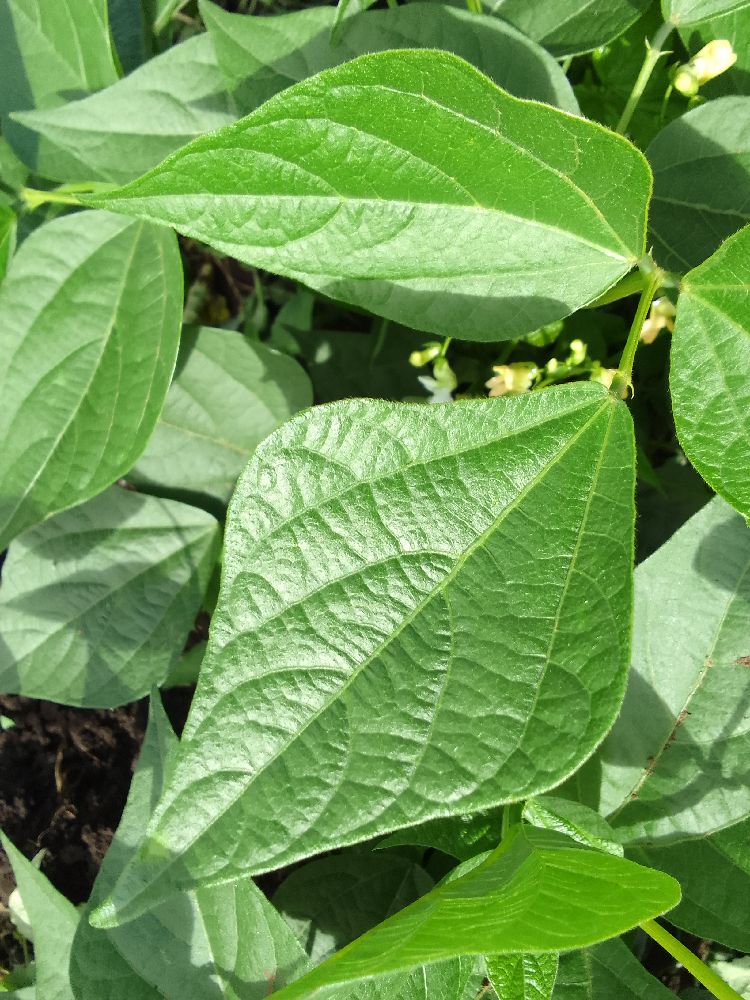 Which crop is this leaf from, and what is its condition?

common bean, healthy
